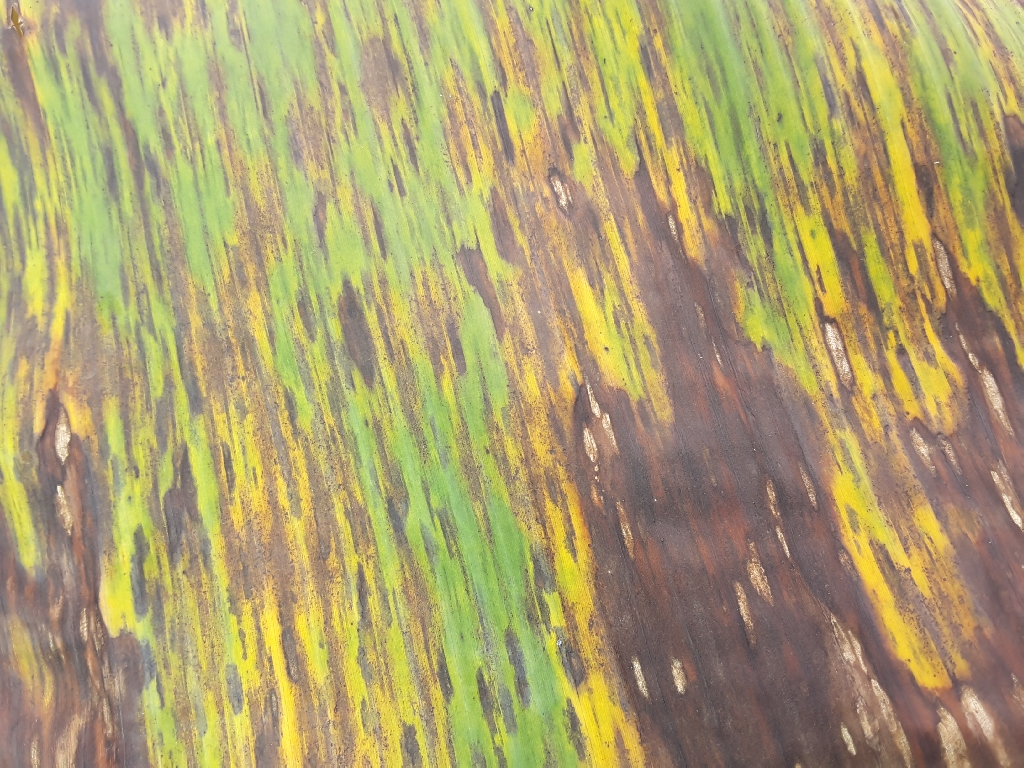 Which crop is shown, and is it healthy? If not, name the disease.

banana, black sigatoka
